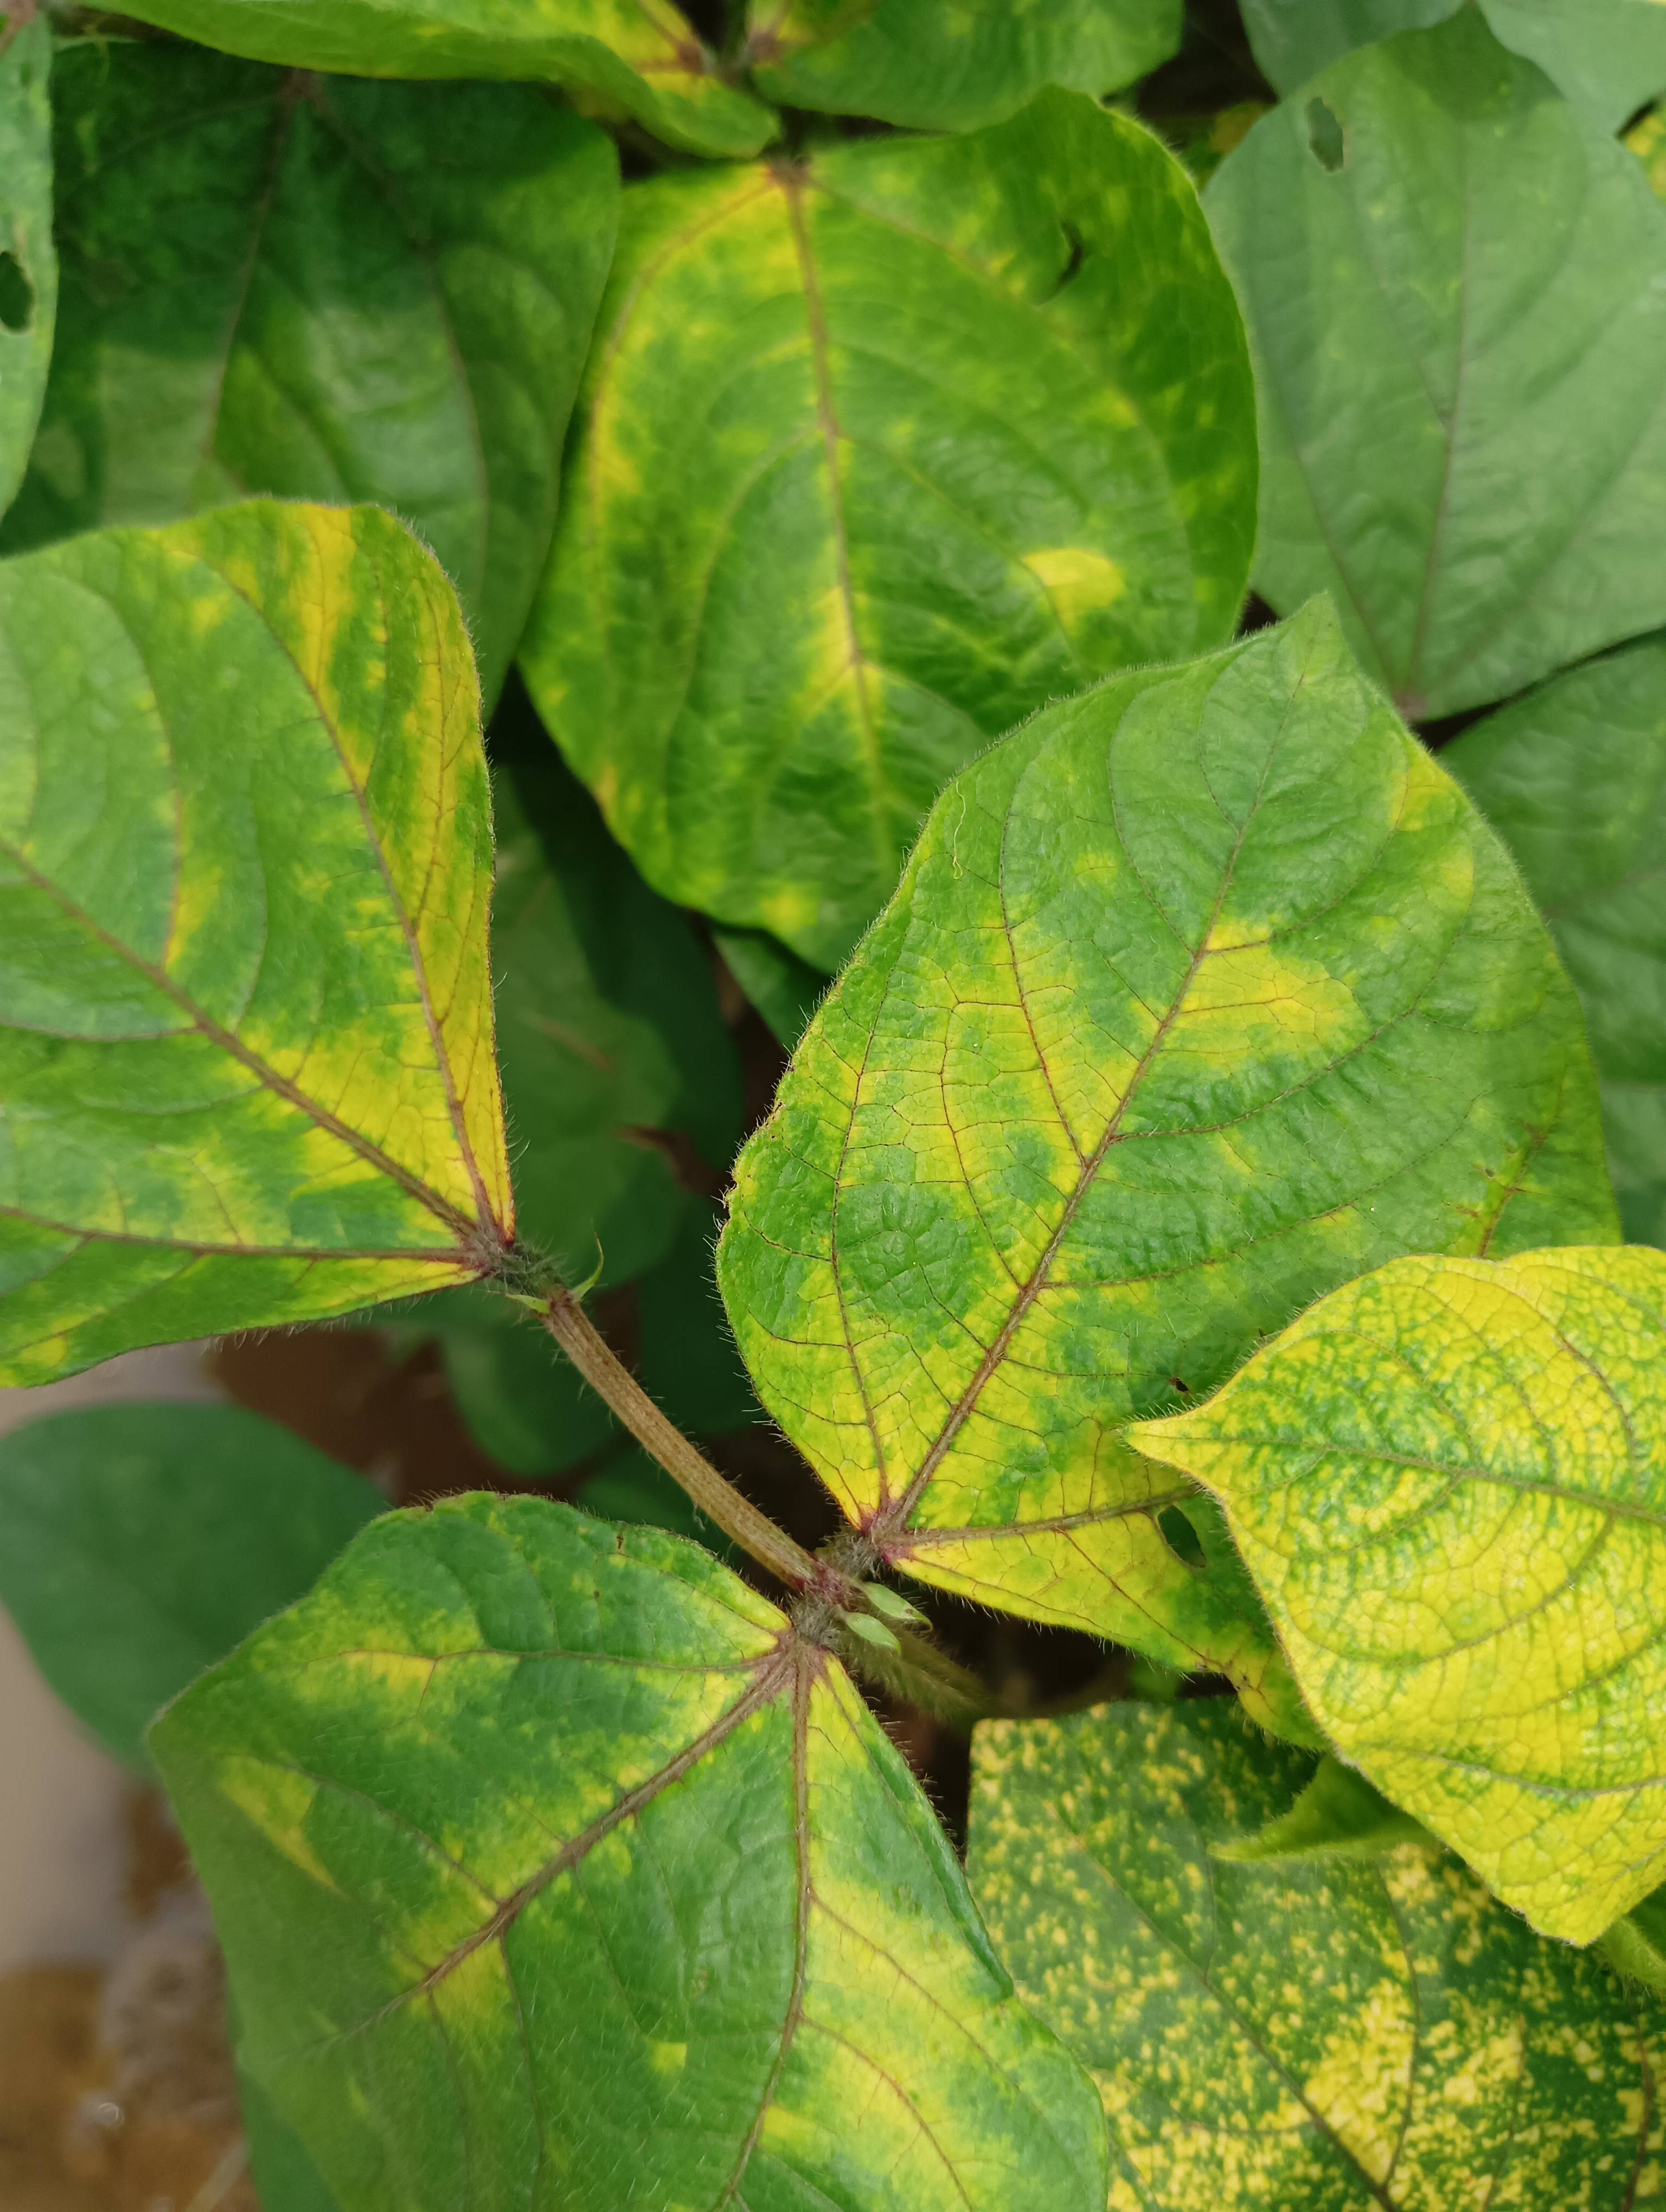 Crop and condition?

mungbean, yellow mosaic
